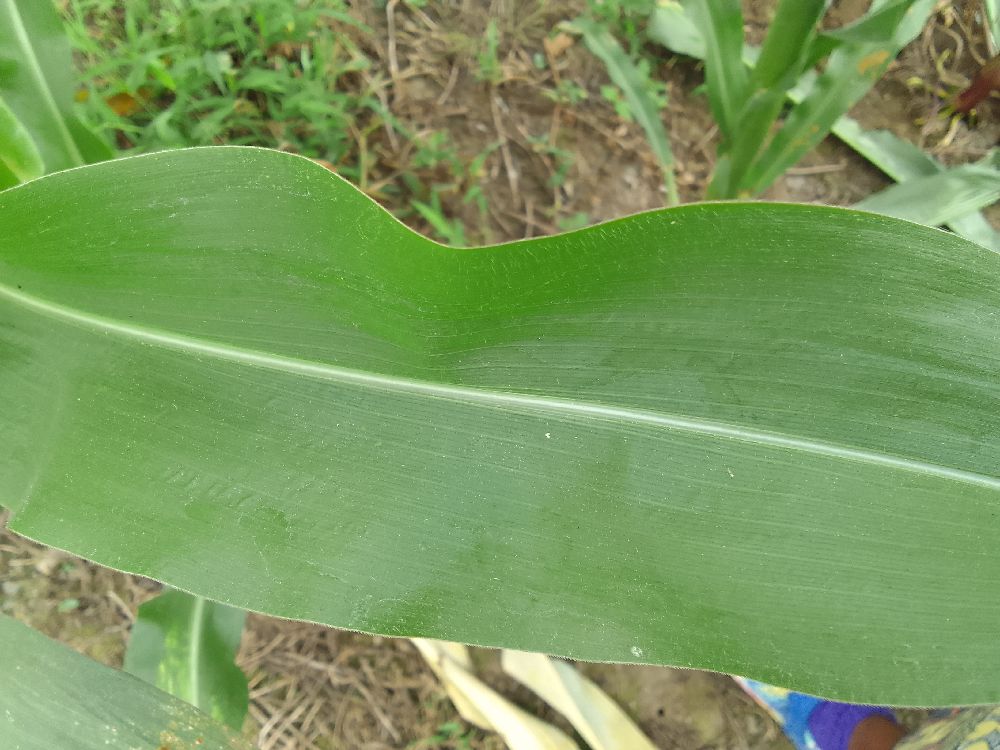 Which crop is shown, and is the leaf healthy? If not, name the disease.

maize, healthy
